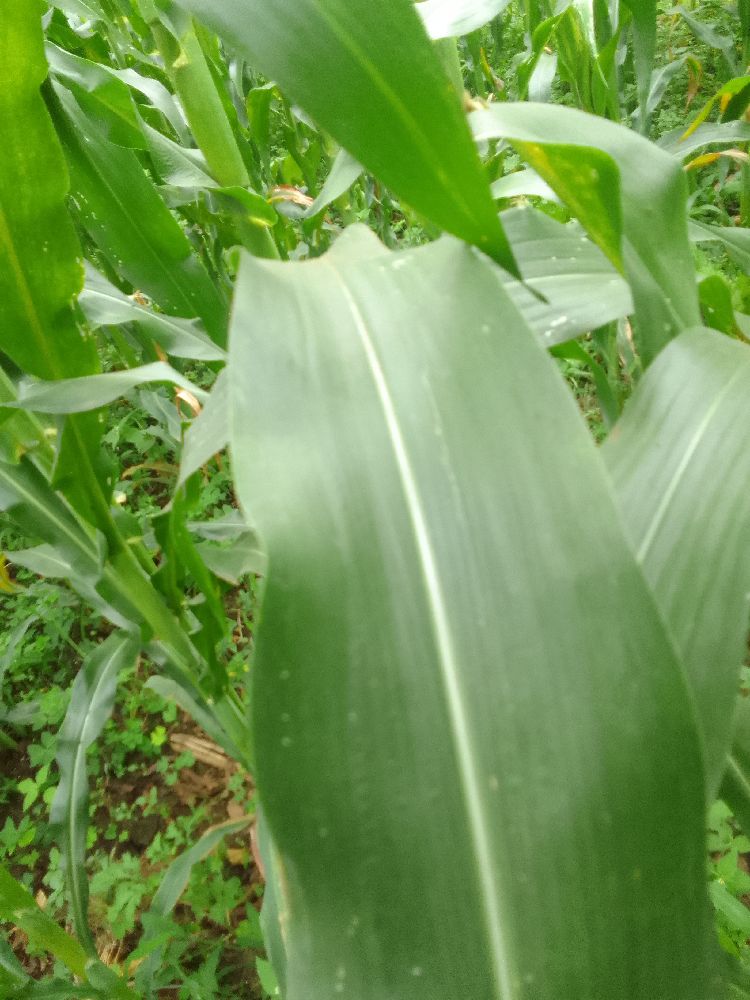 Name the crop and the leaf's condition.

maize, healthy
